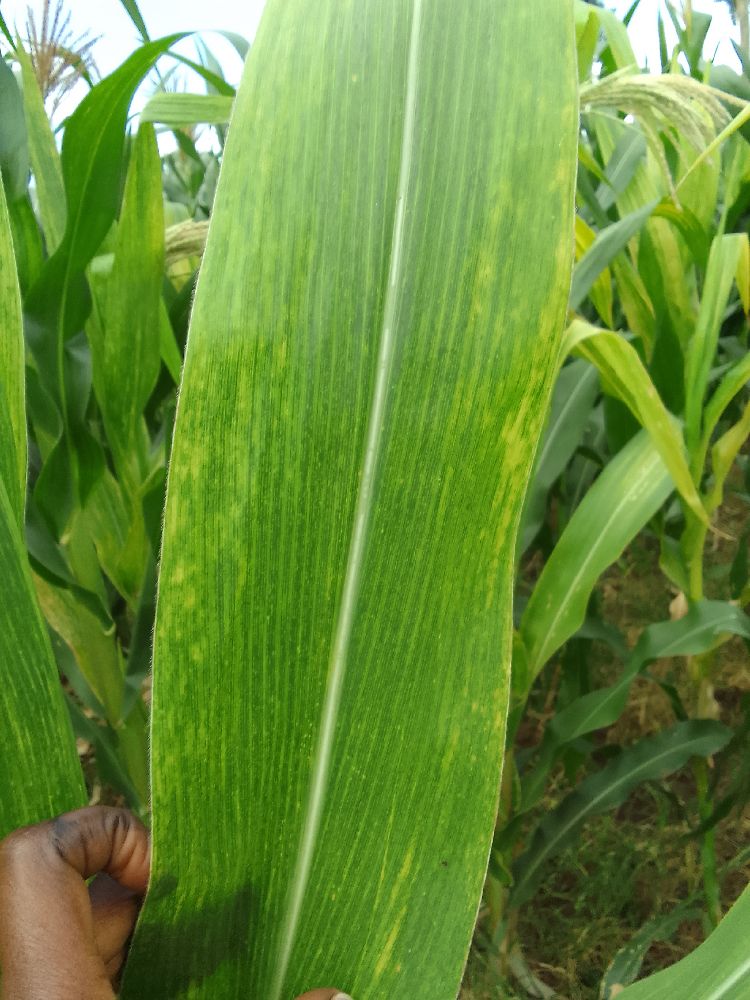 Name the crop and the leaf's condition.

maize, maize lethal necrosis
